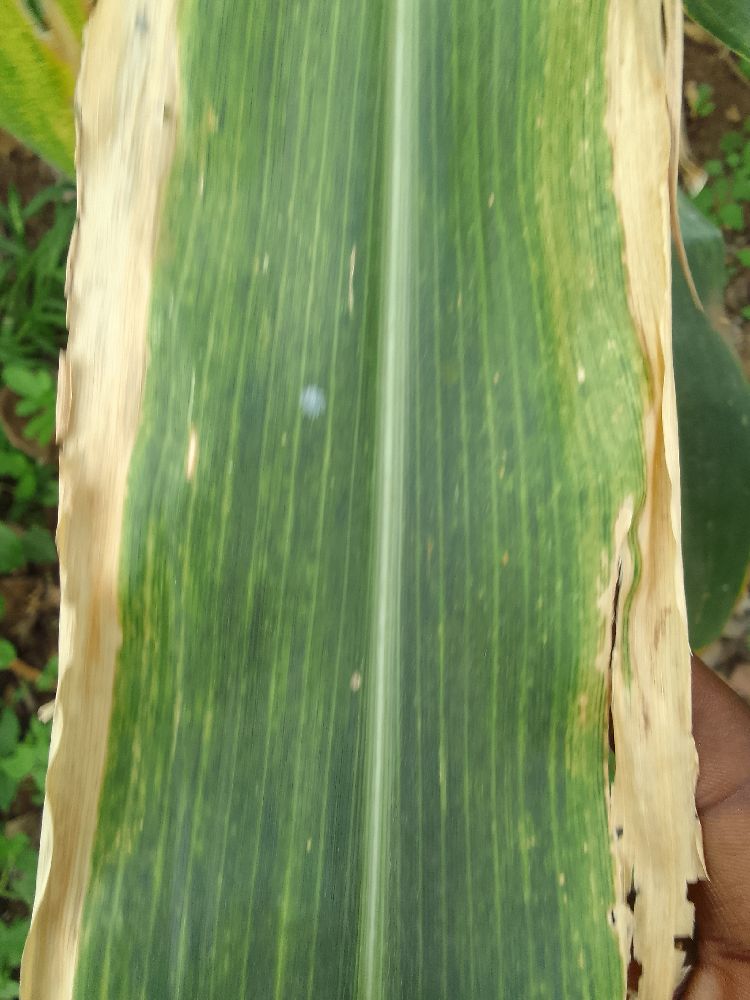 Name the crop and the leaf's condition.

maize, maize lethal necrosis
